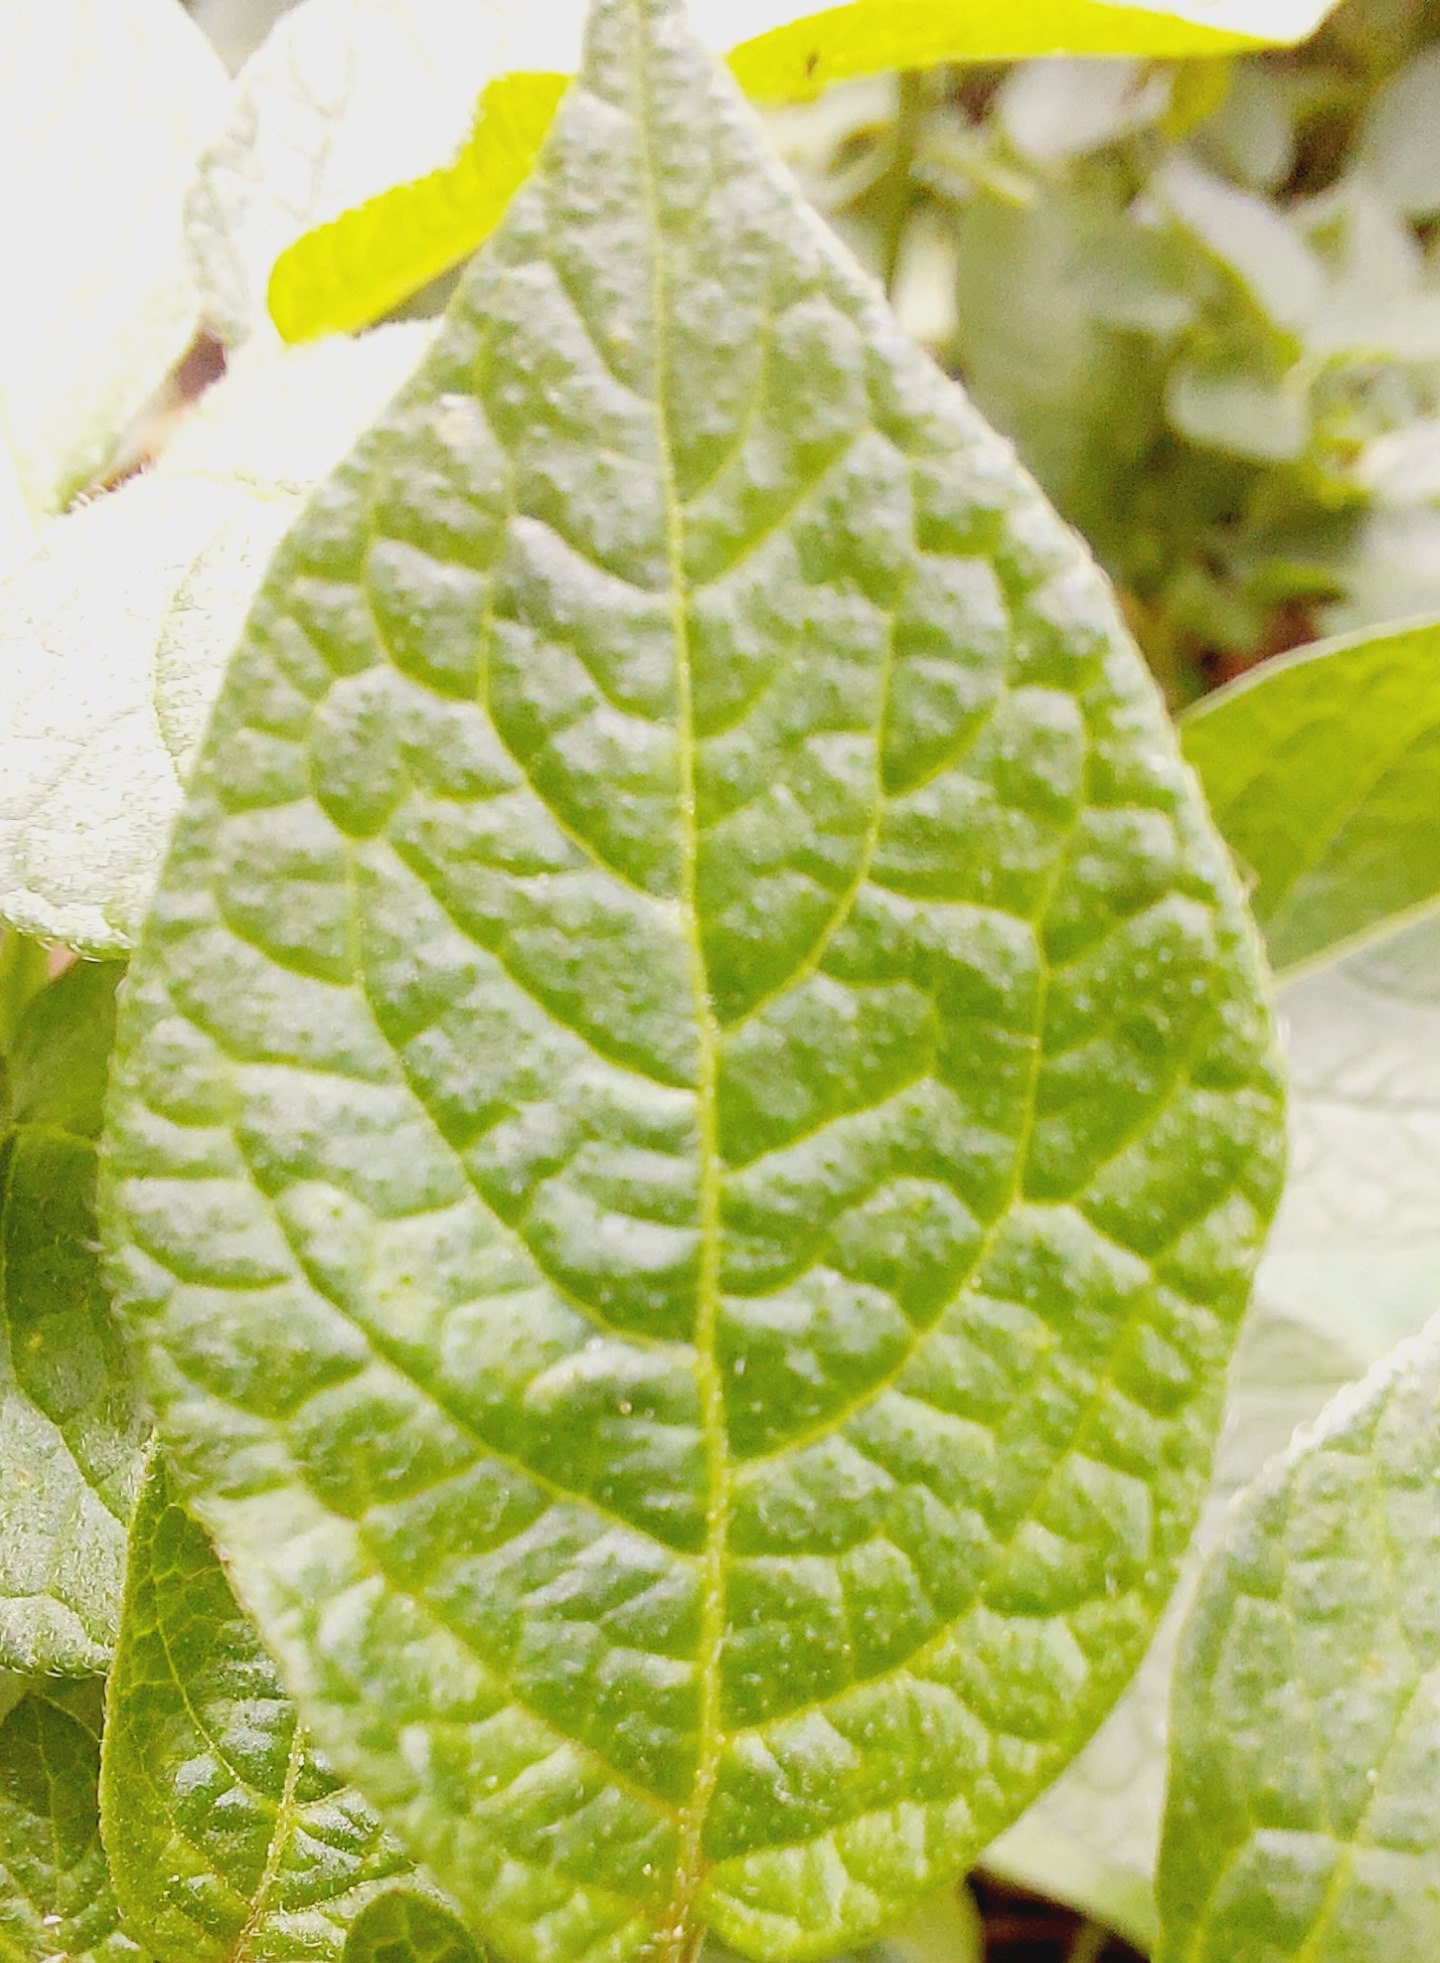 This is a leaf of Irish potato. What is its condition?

healthy
